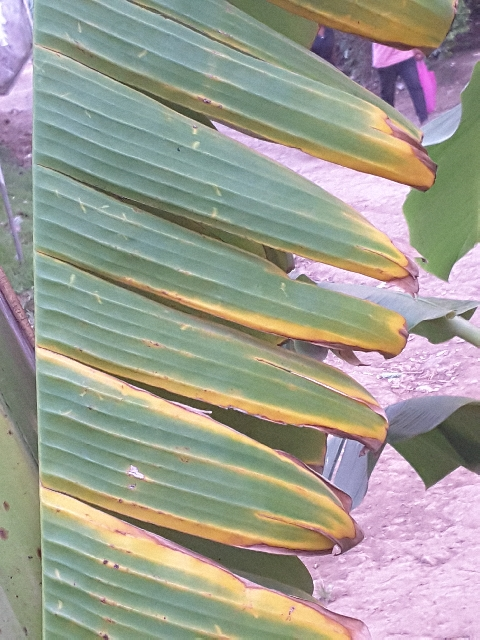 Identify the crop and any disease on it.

banana, fusarium wilt race 1
